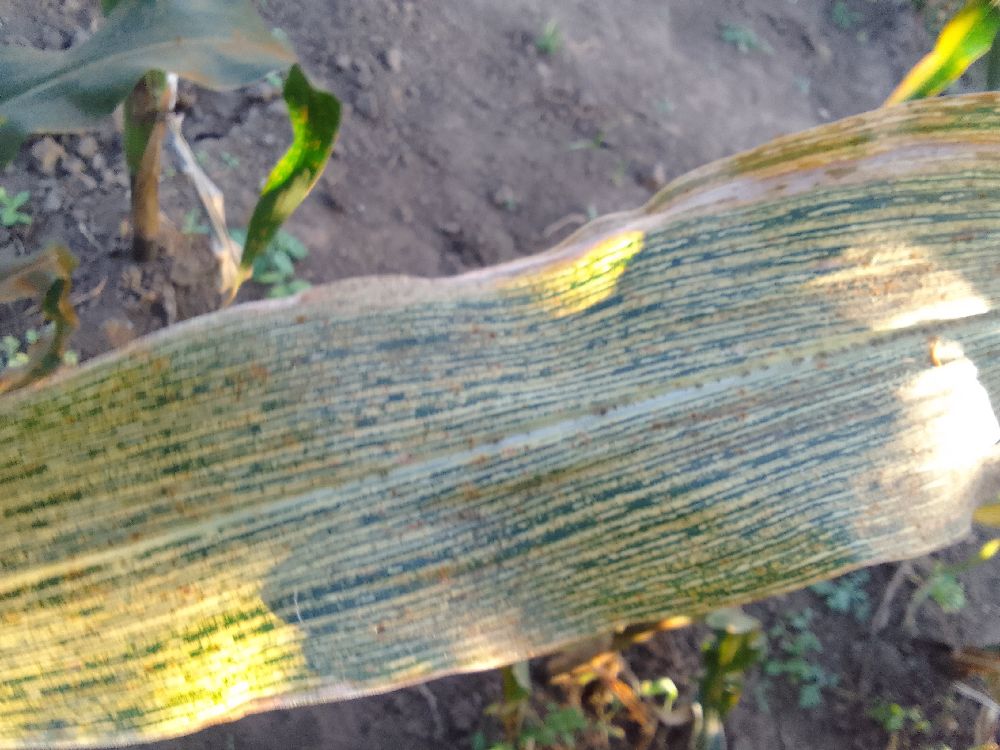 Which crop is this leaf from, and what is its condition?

maize, maize streak virus
